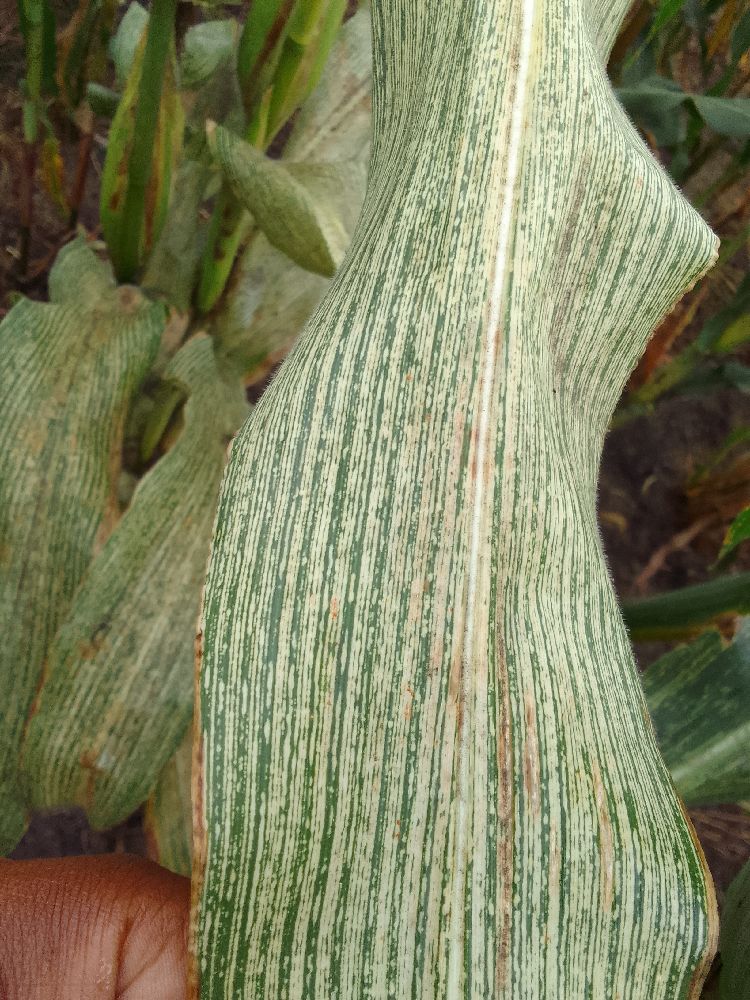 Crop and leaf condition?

maize, maize streak virus
